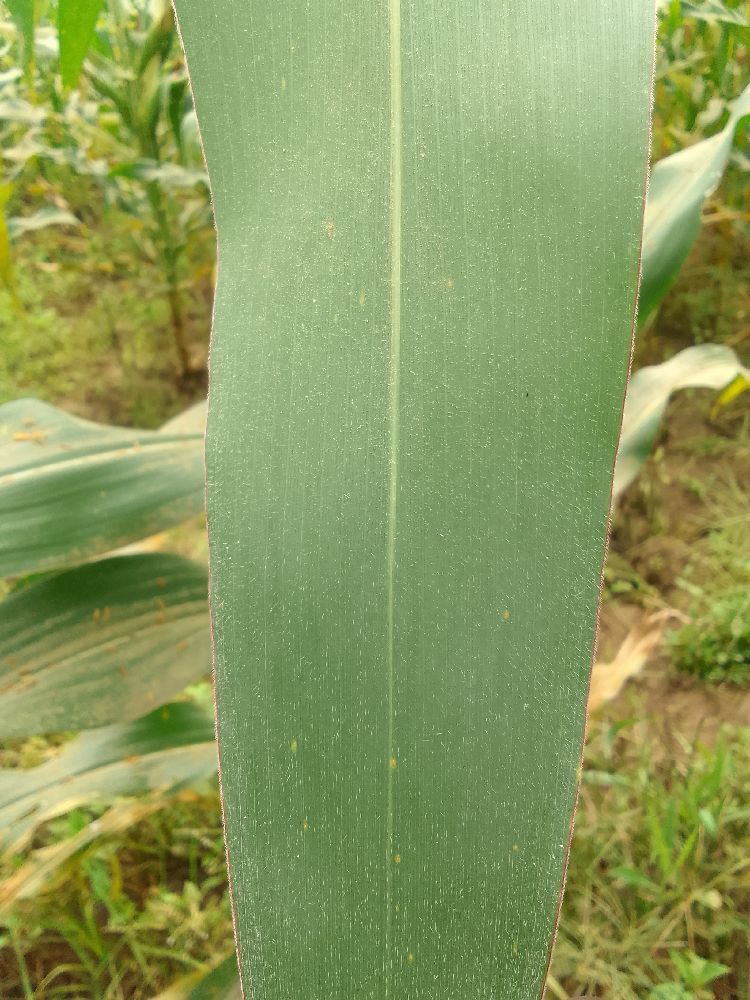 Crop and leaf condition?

maize, healthy
